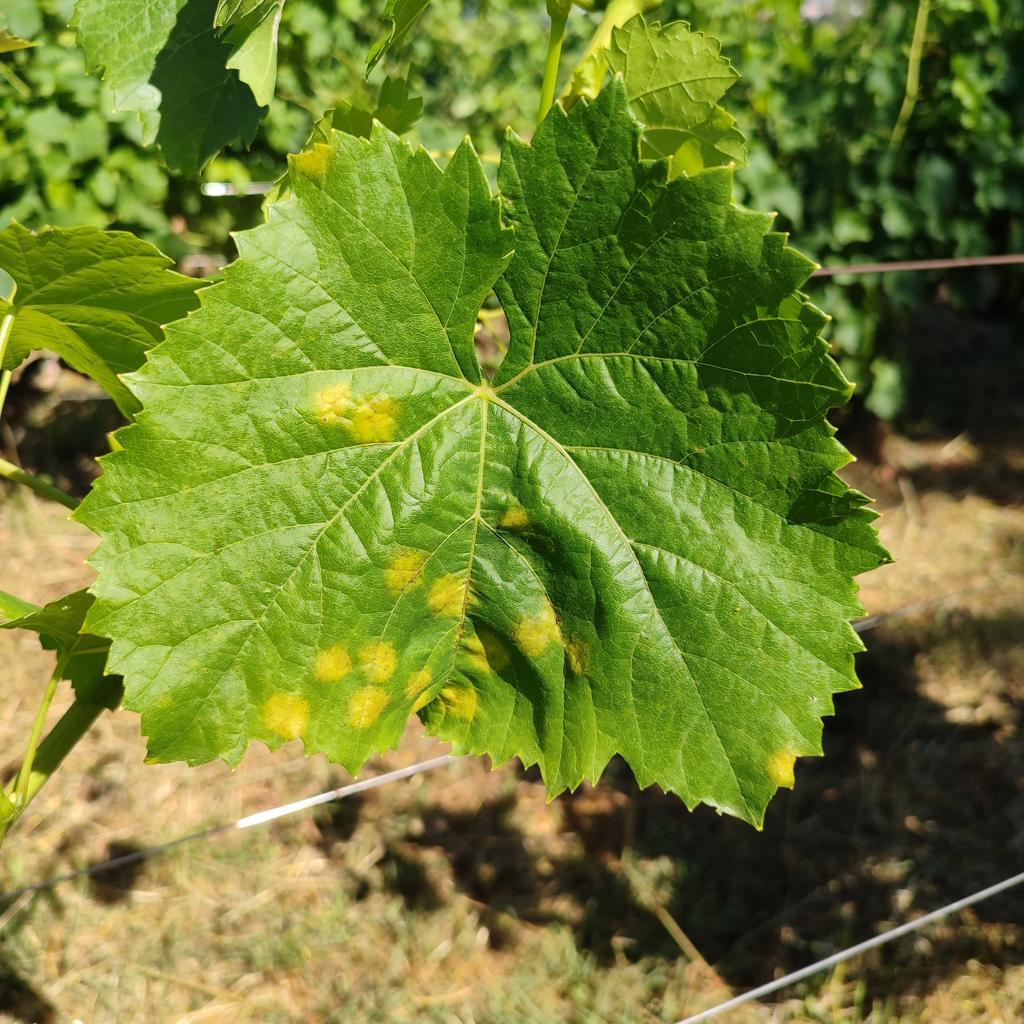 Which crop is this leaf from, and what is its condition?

grapevine, downy mildew
